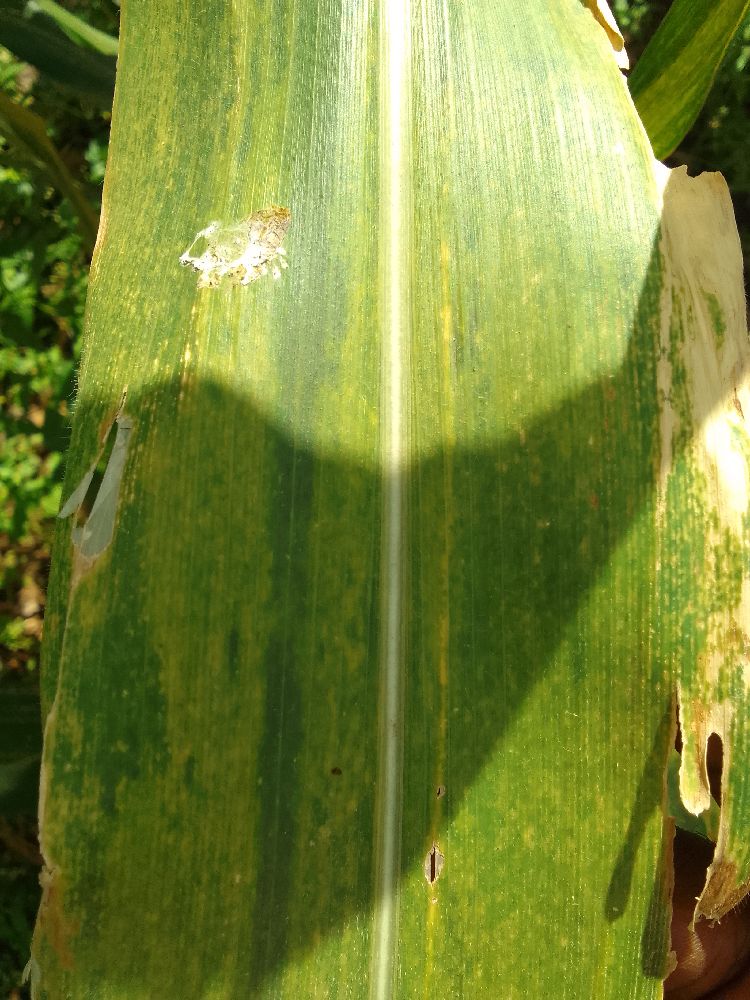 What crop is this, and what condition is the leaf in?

maize, maize lethal necrosis
